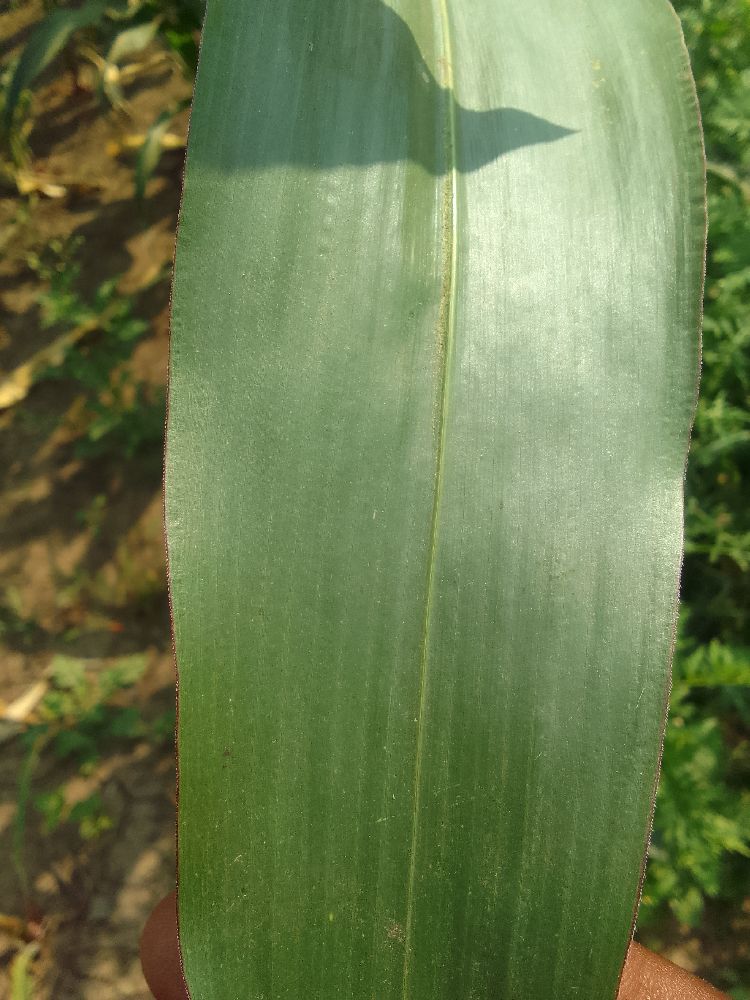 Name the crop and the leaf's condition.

maize, healthy
